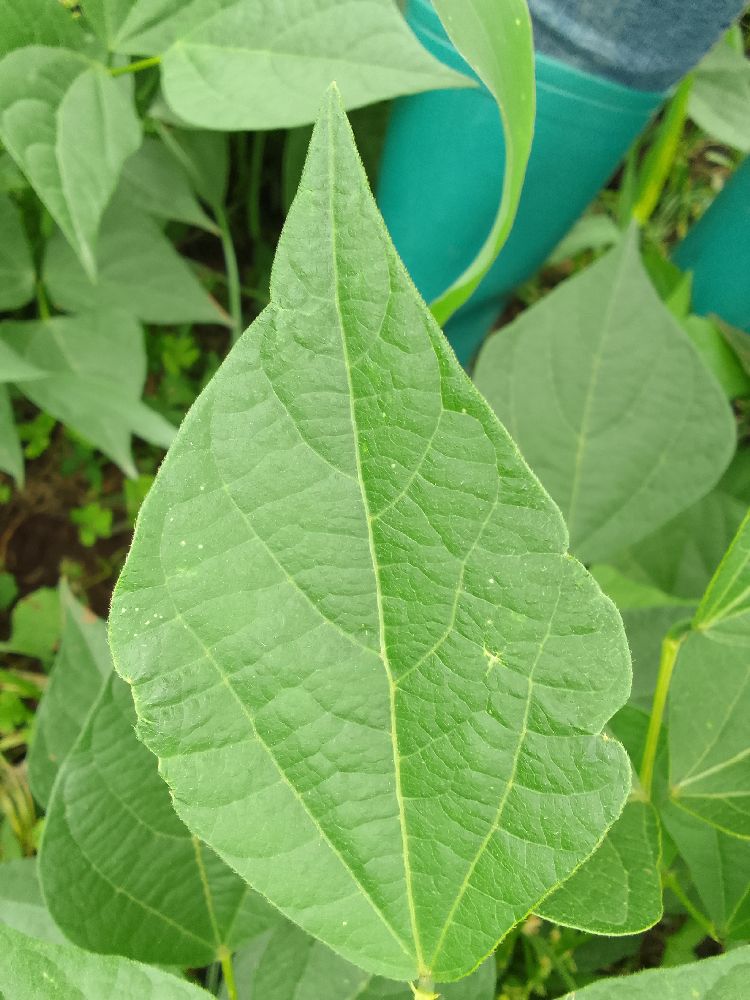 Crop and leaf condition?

common bean, healthy
